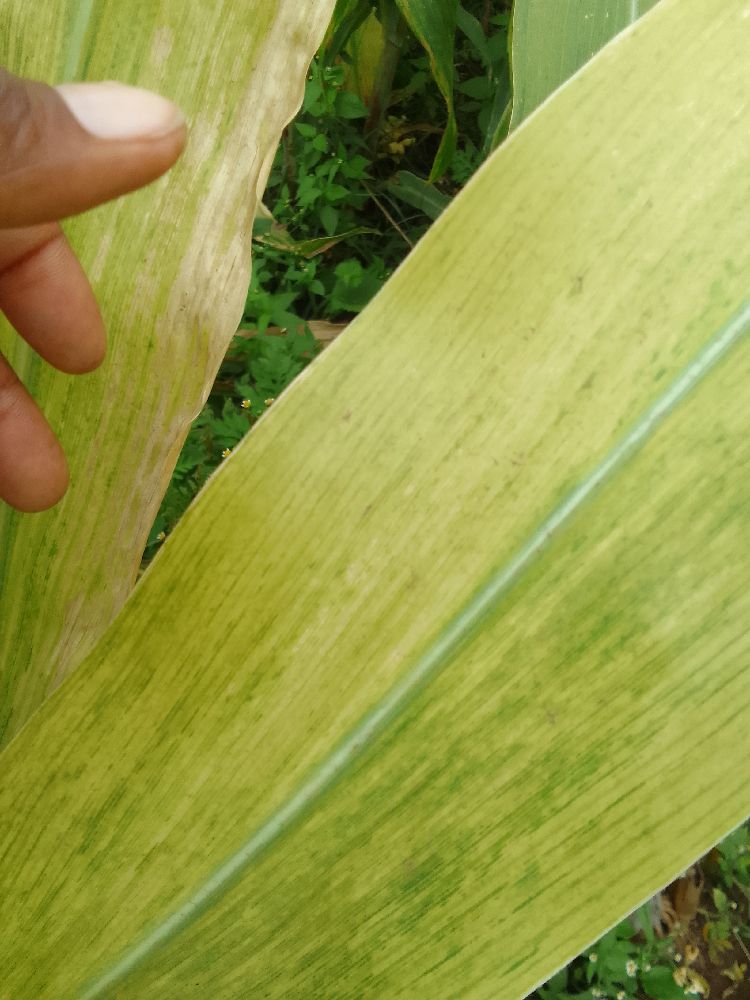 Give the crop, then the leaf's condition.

maize, maize lethal necrosis
